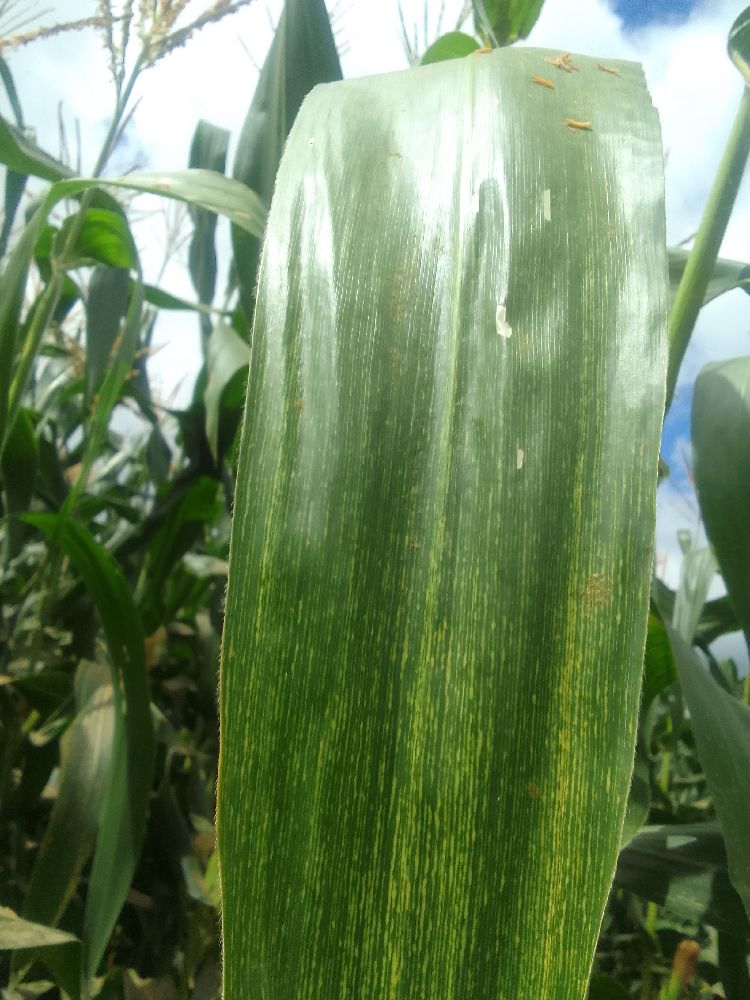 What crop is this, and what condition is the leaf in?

maize, maize streak virus
